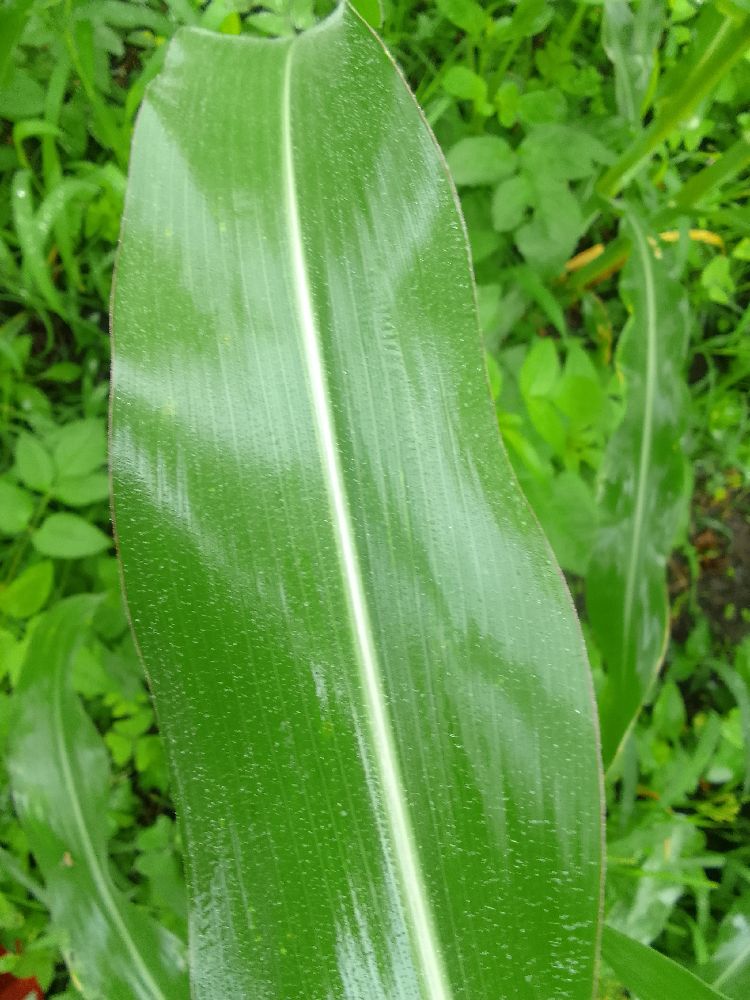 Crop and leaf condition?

maize, healthy
